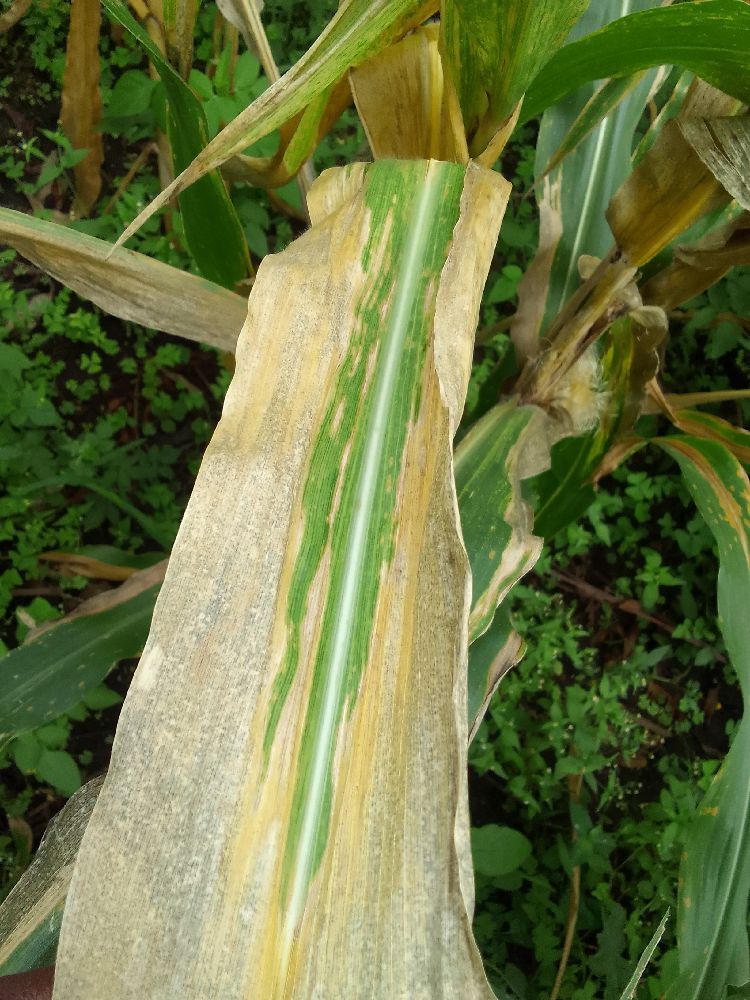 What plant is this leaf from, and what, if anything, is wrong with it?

maize, maize lethal necrosis
